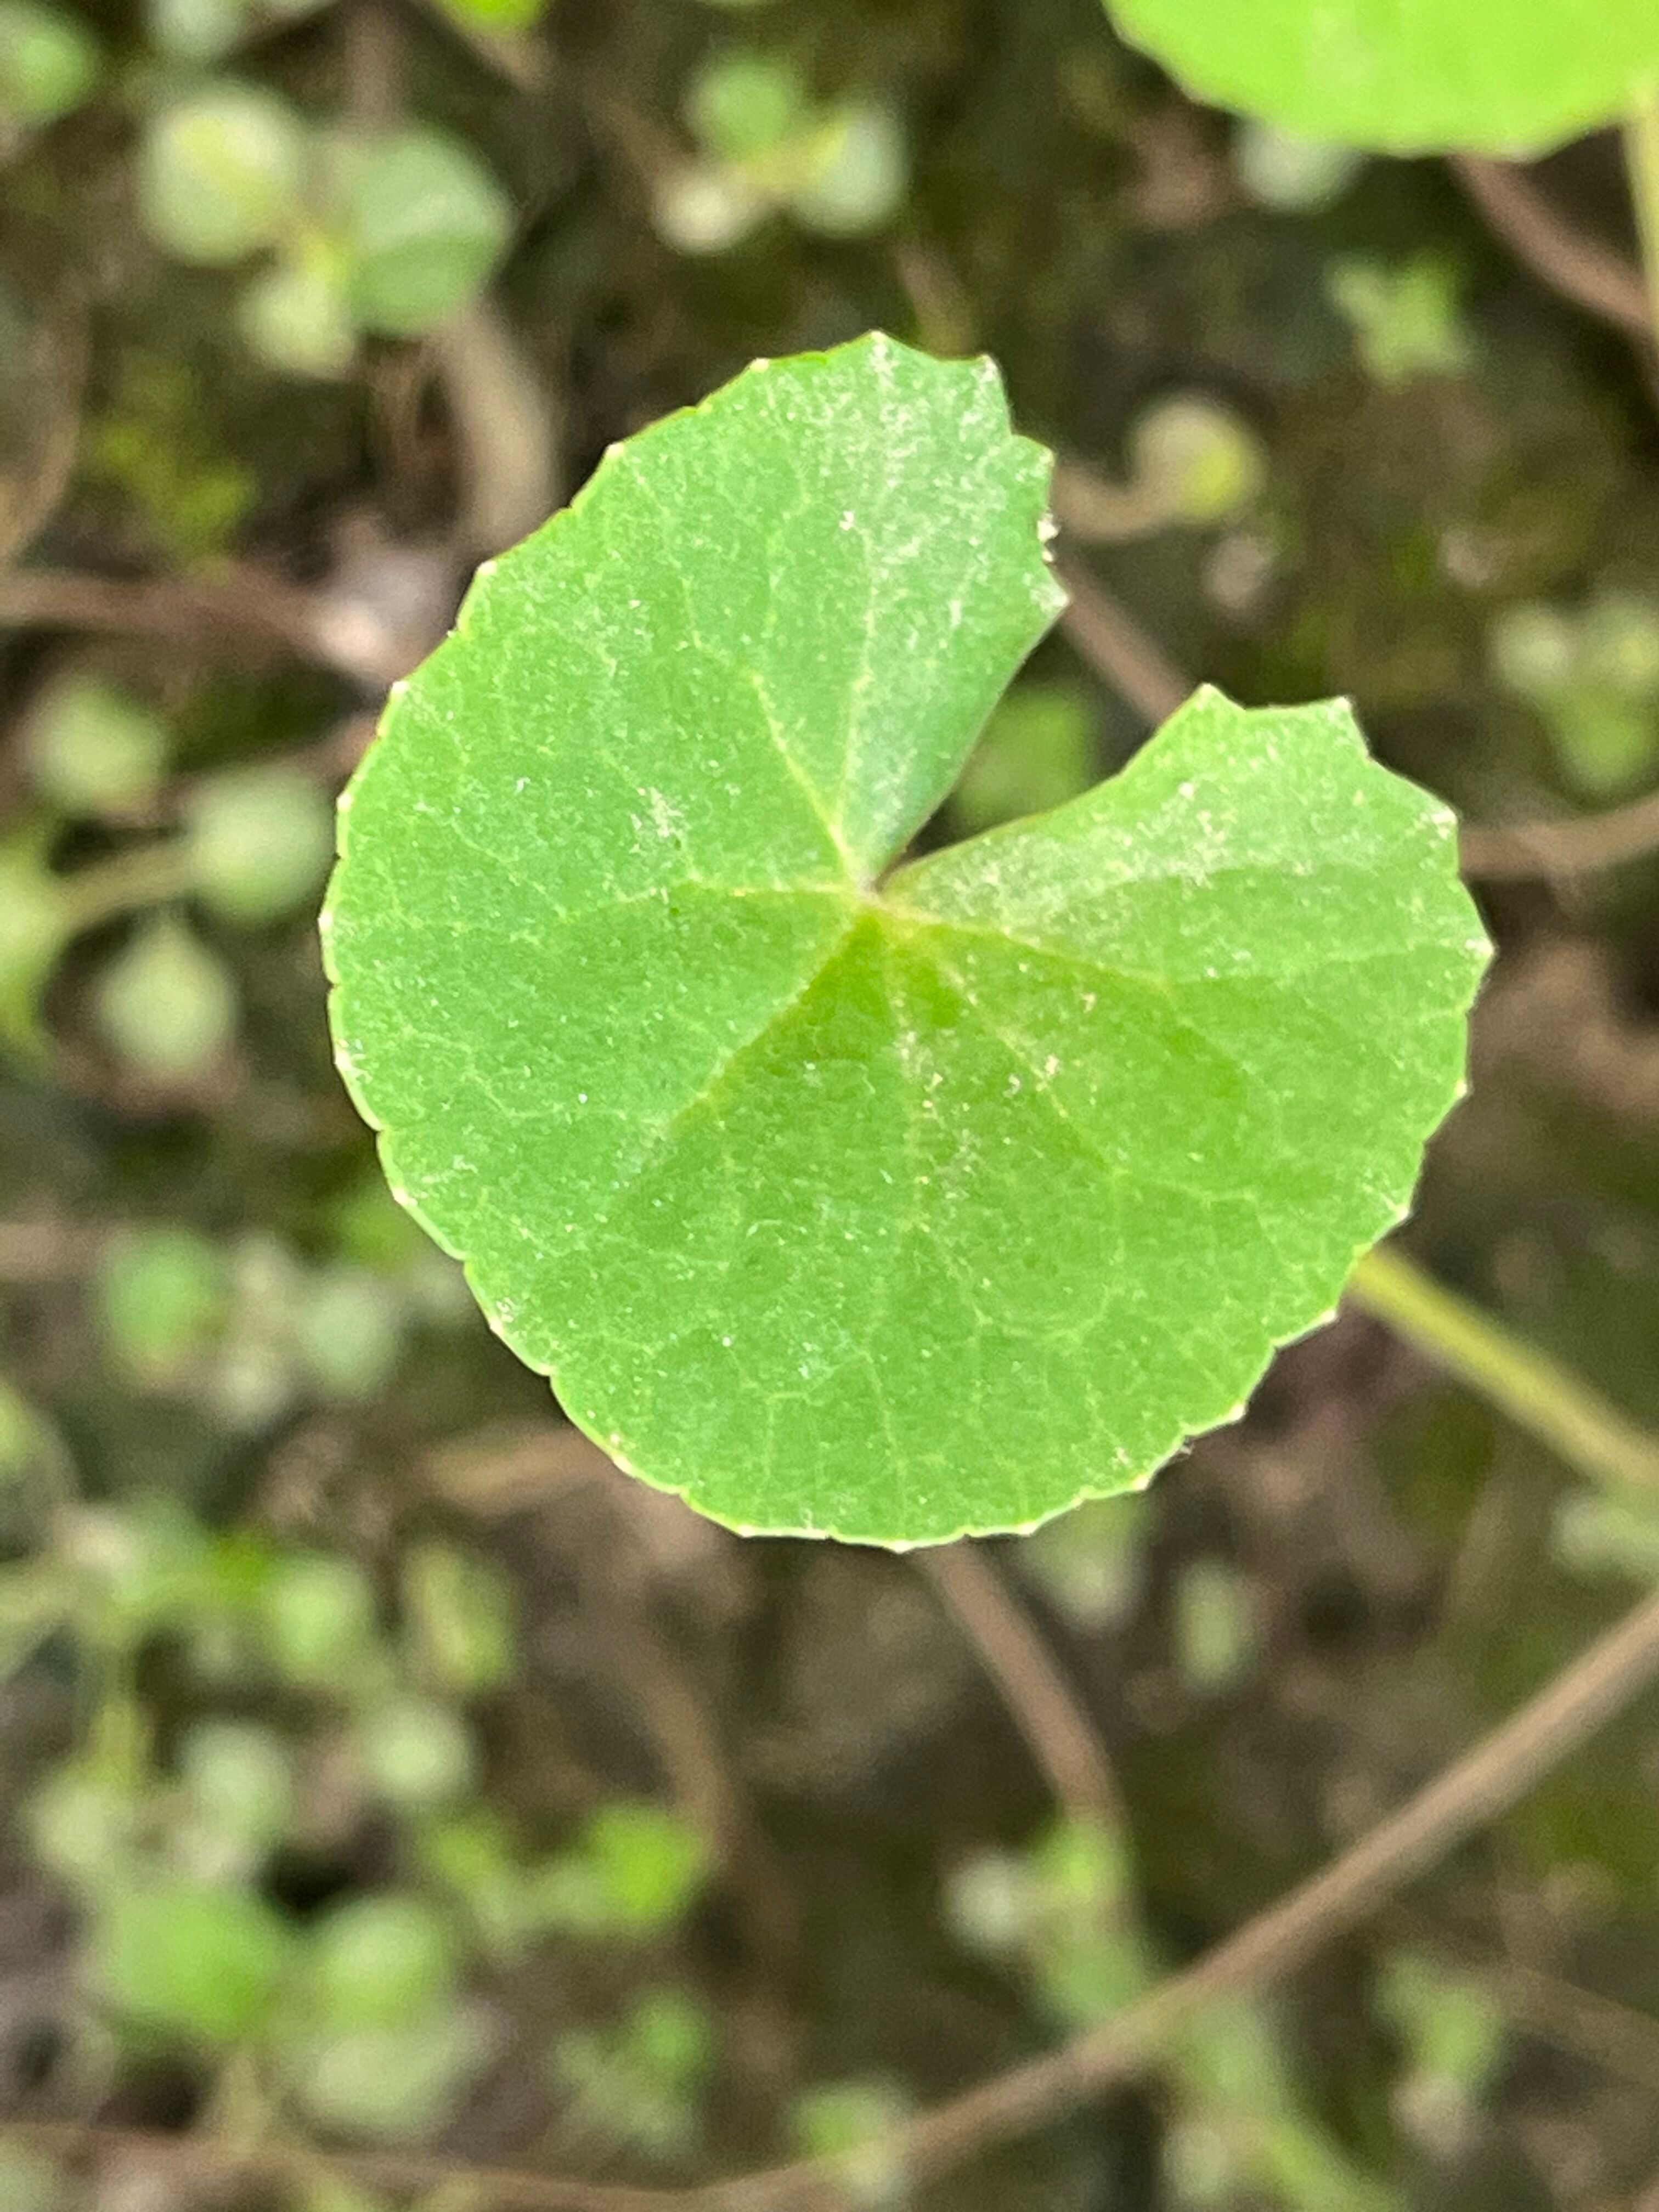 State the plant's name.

thankuni
